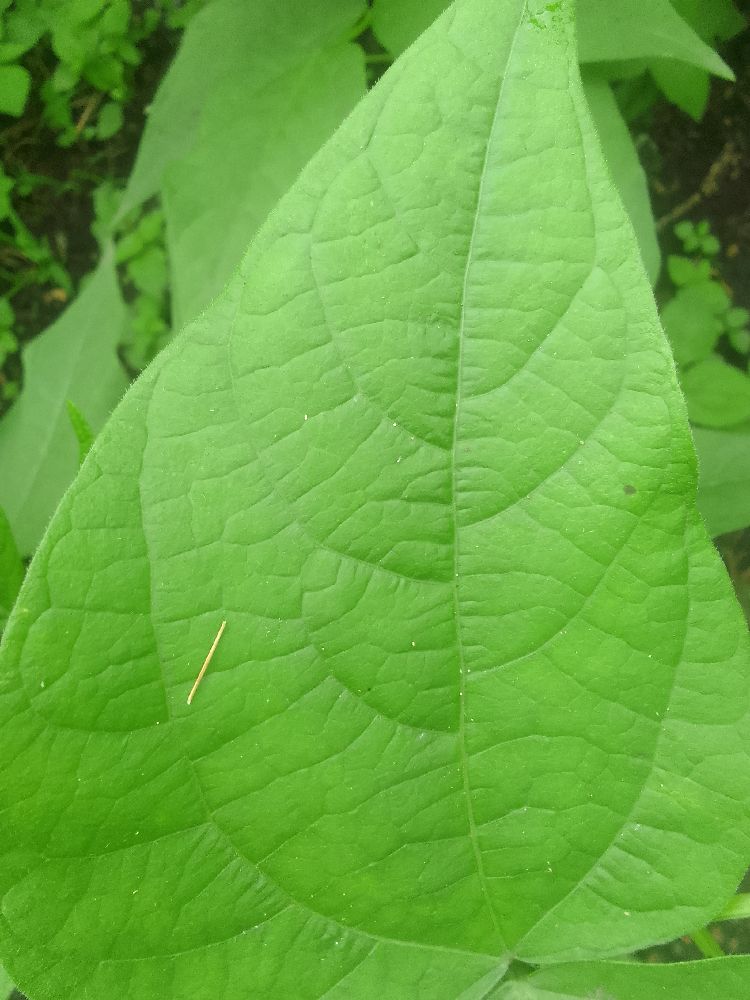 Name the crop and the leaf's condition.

common bean, healthy
